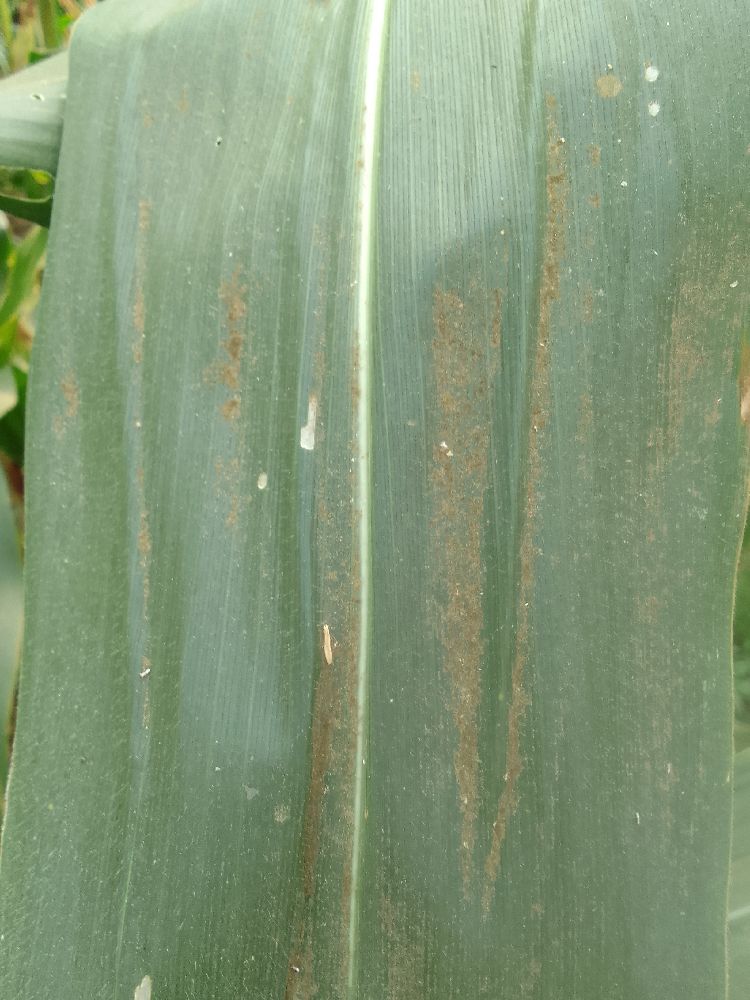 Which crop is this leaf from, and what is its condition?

maize, healthy
